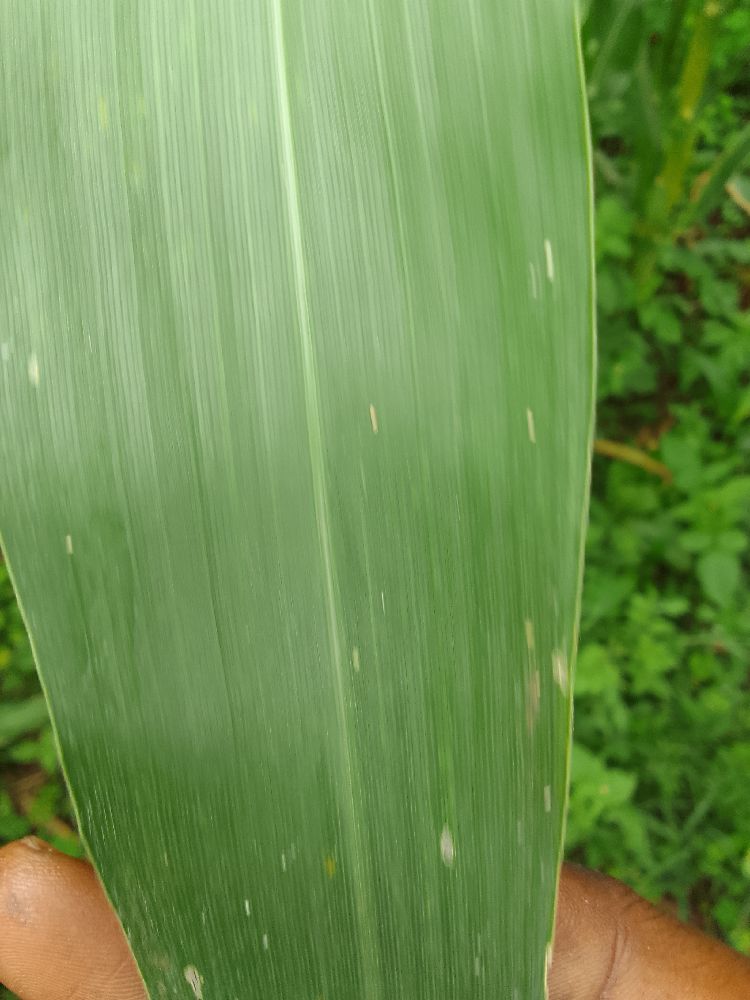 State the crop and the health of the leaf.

maize, healthy
